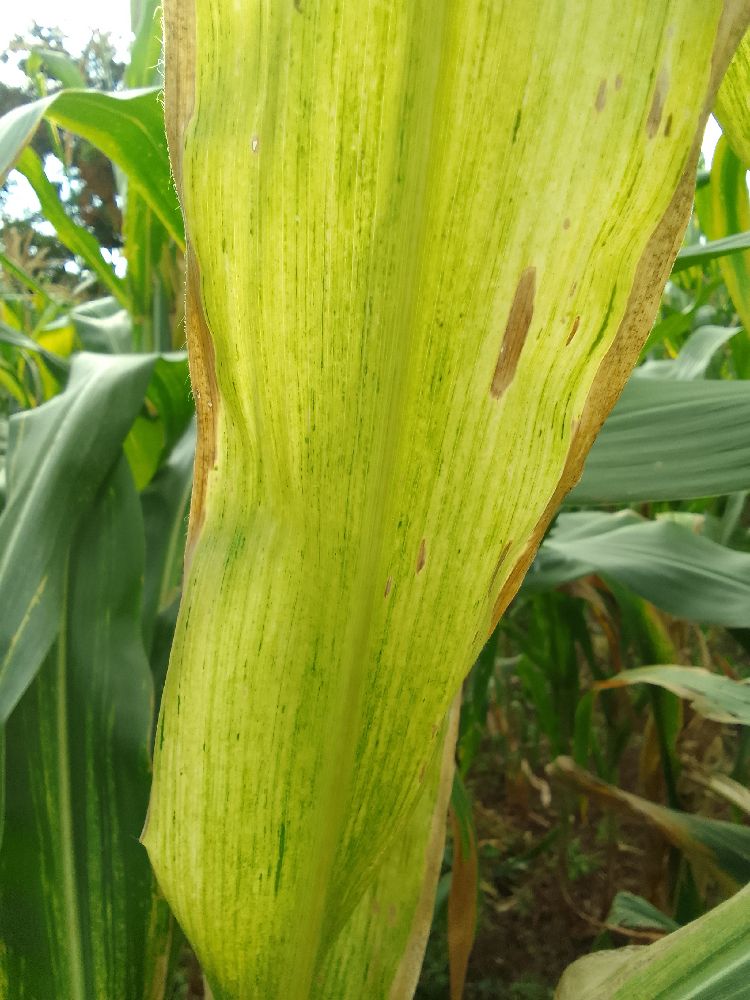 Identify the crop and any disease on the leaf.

maize, maize lethal necrosis
